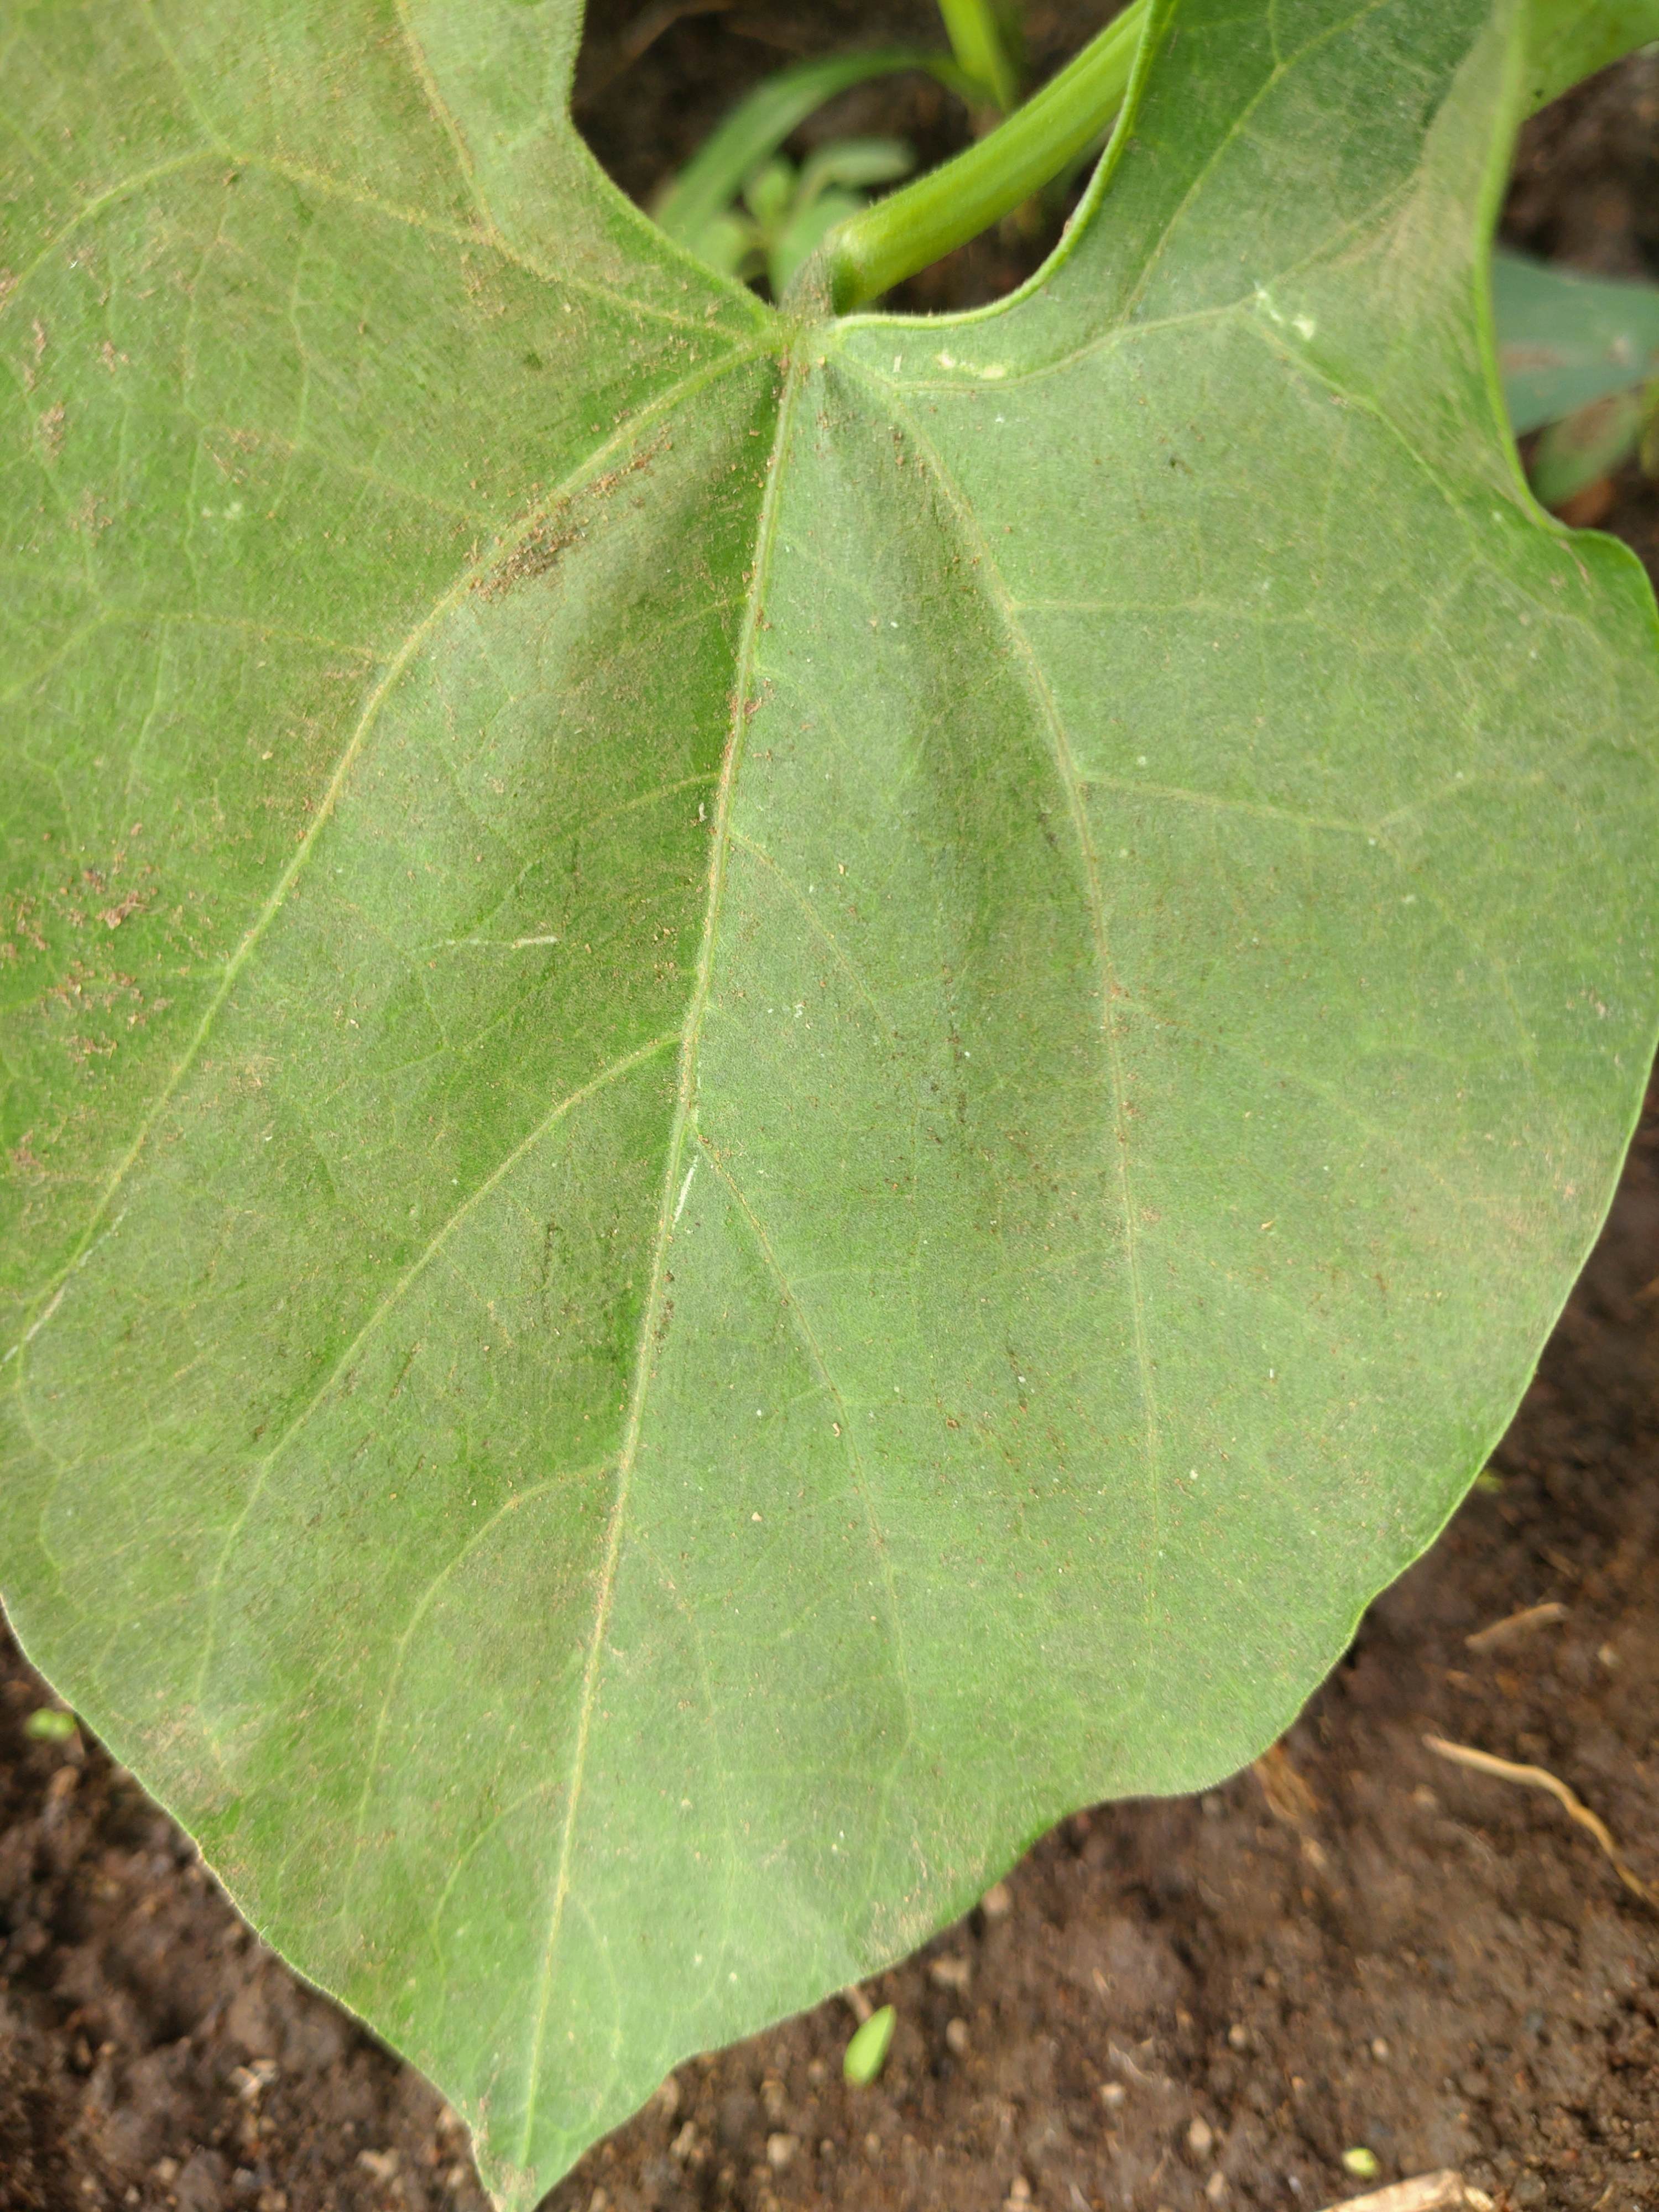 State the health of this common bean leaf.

healthy
